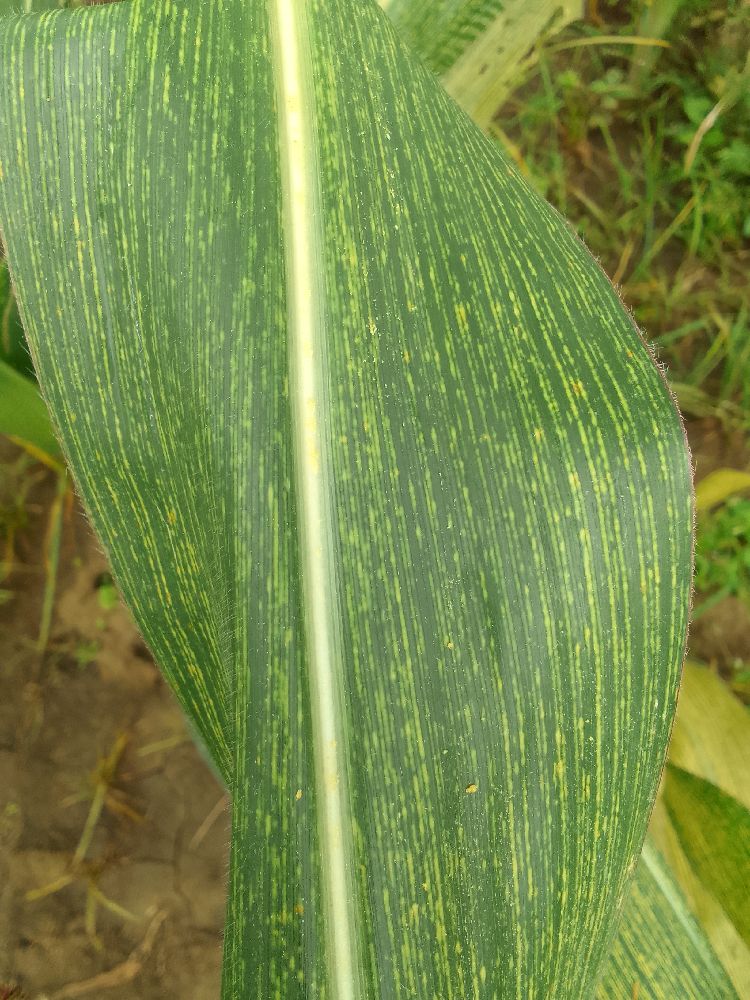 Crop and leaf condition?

maize, maize streak virus
